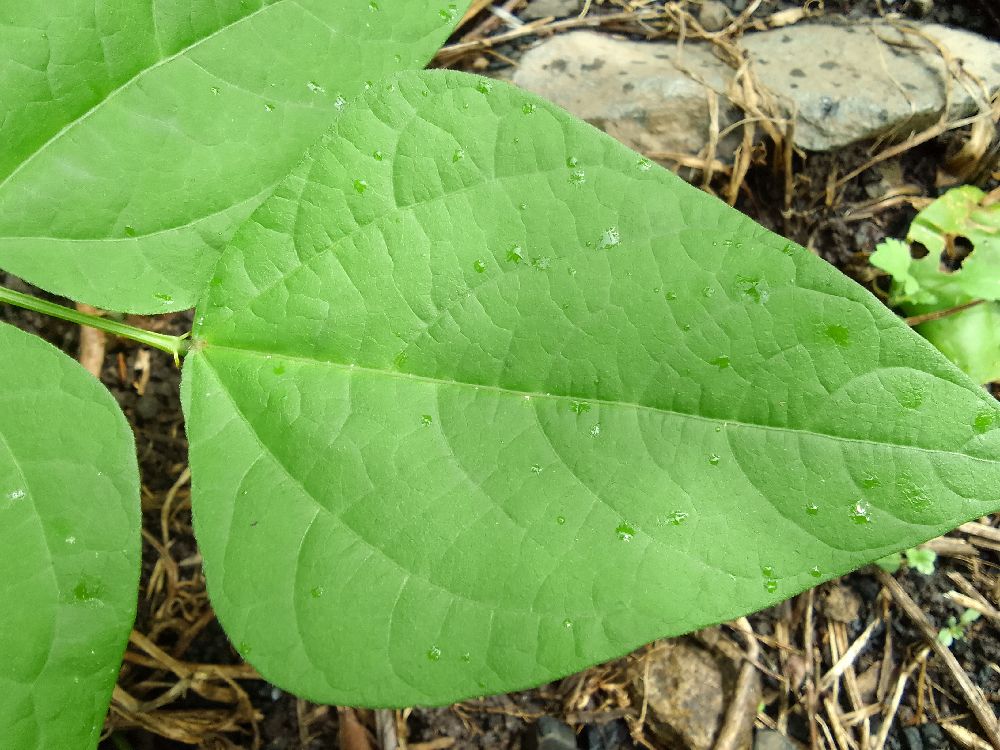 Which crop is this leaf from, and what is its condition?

common bean, healthy
